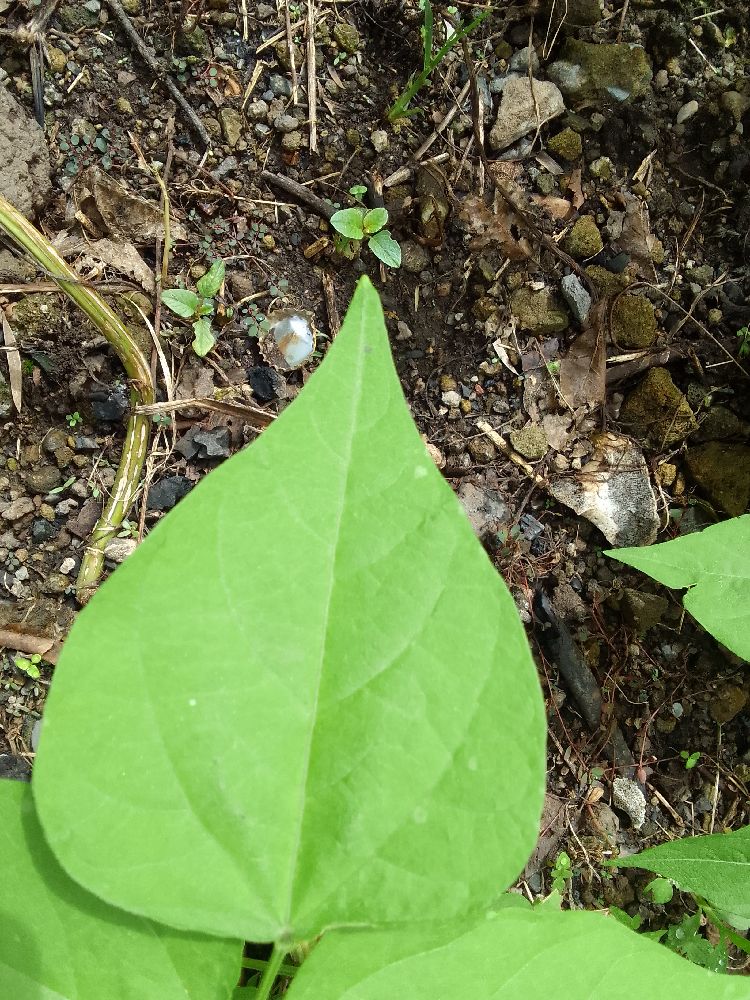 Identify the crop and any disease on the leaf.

common bean, healthy
